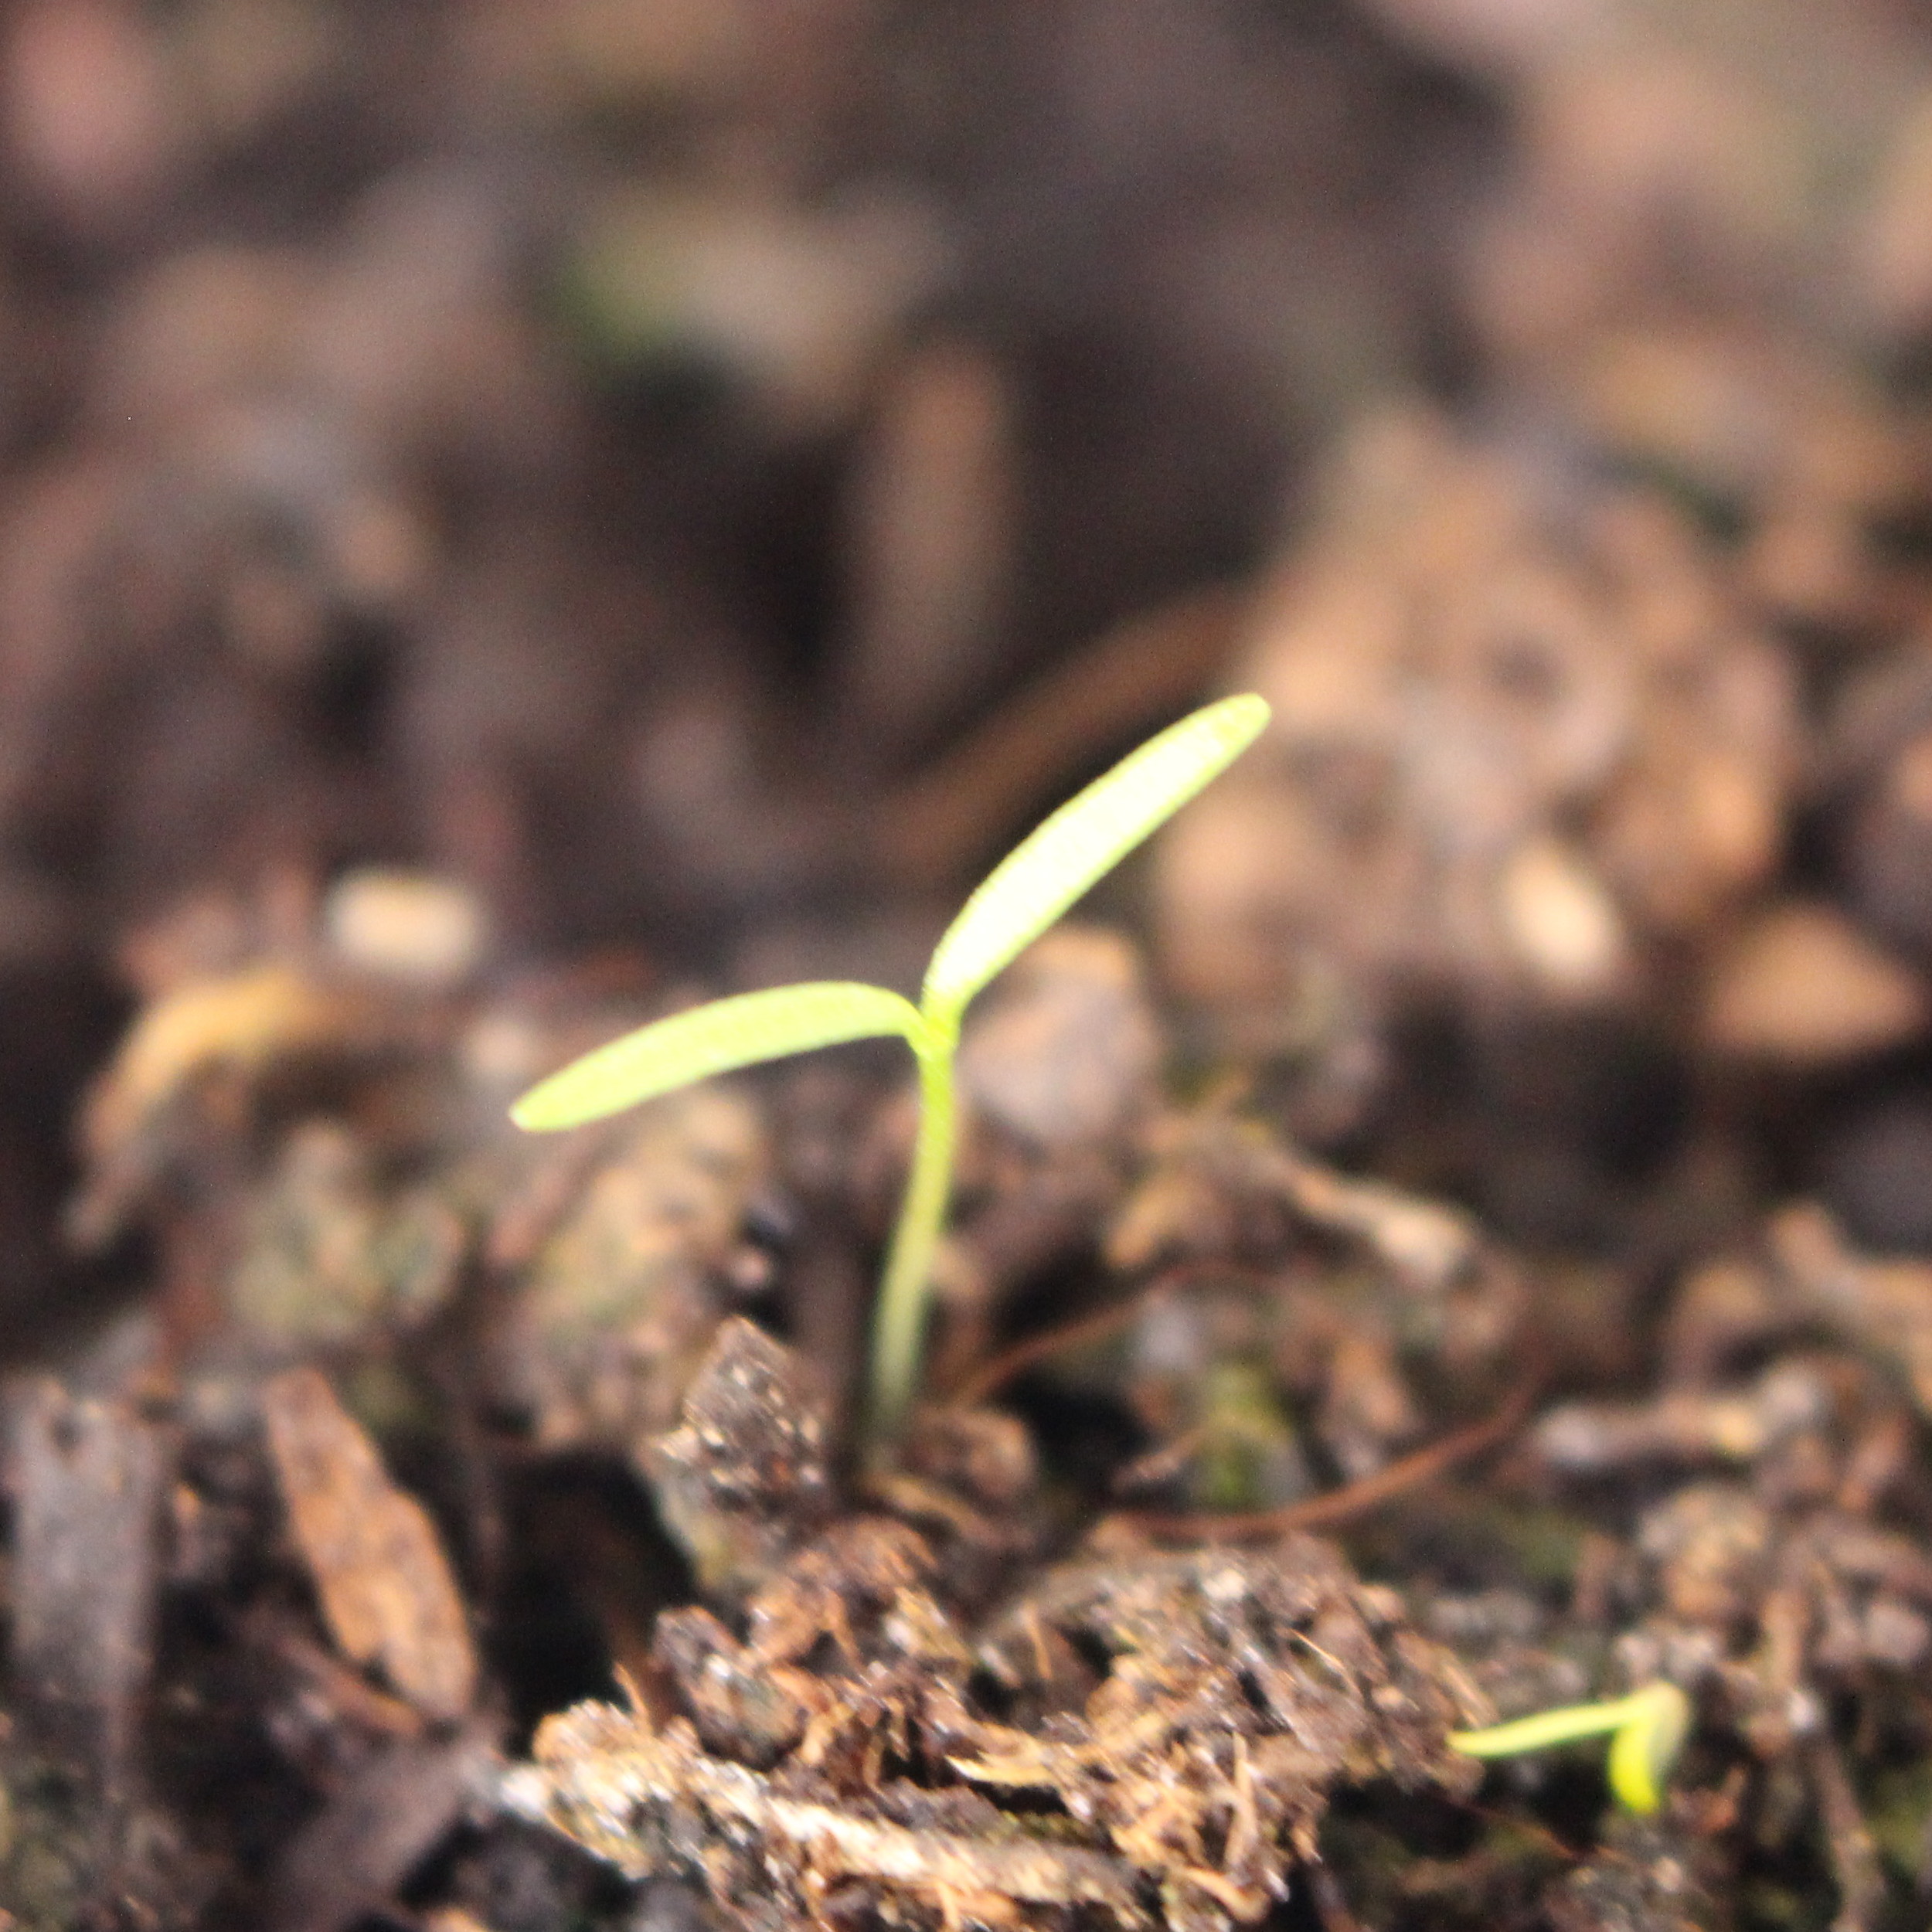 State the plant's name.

Papaver rhoeas
